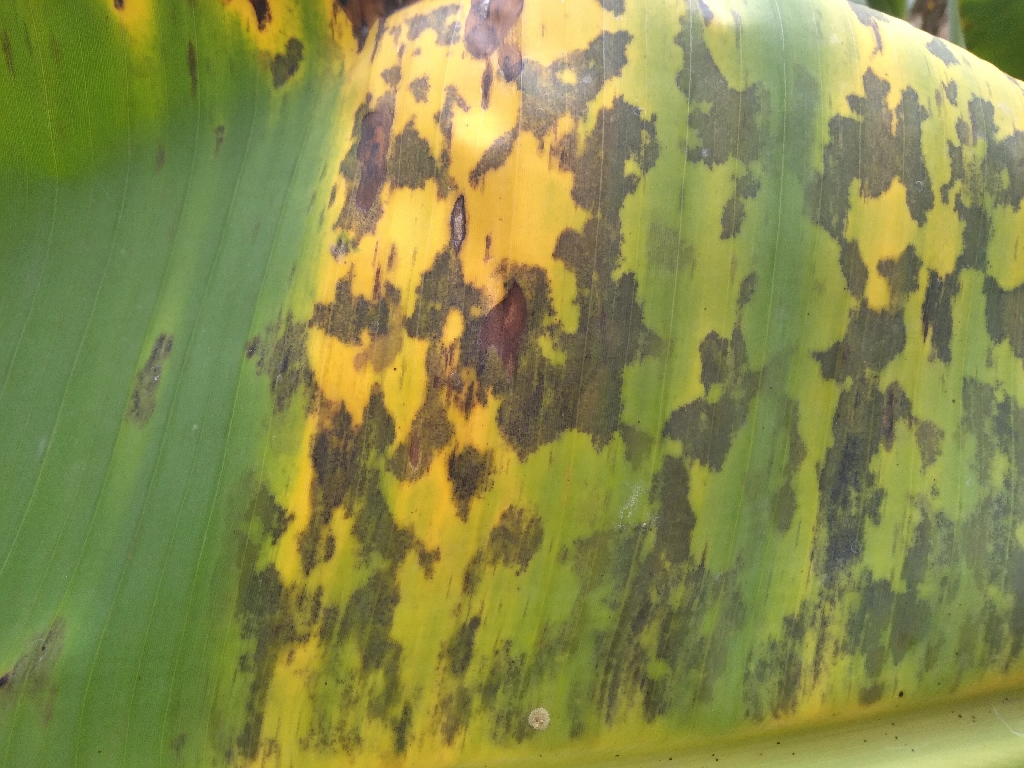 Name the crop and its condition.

banana, black sigatoka
